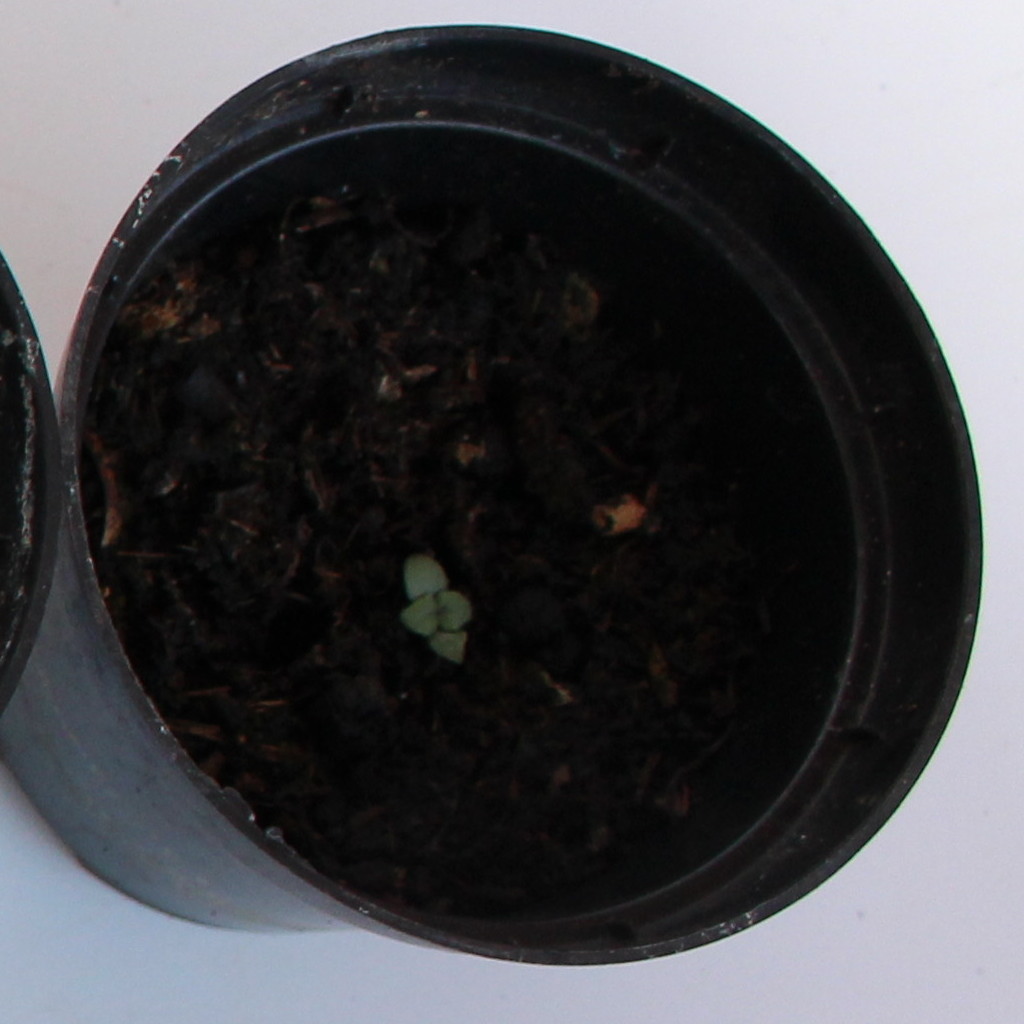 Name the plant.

Veronica persica
